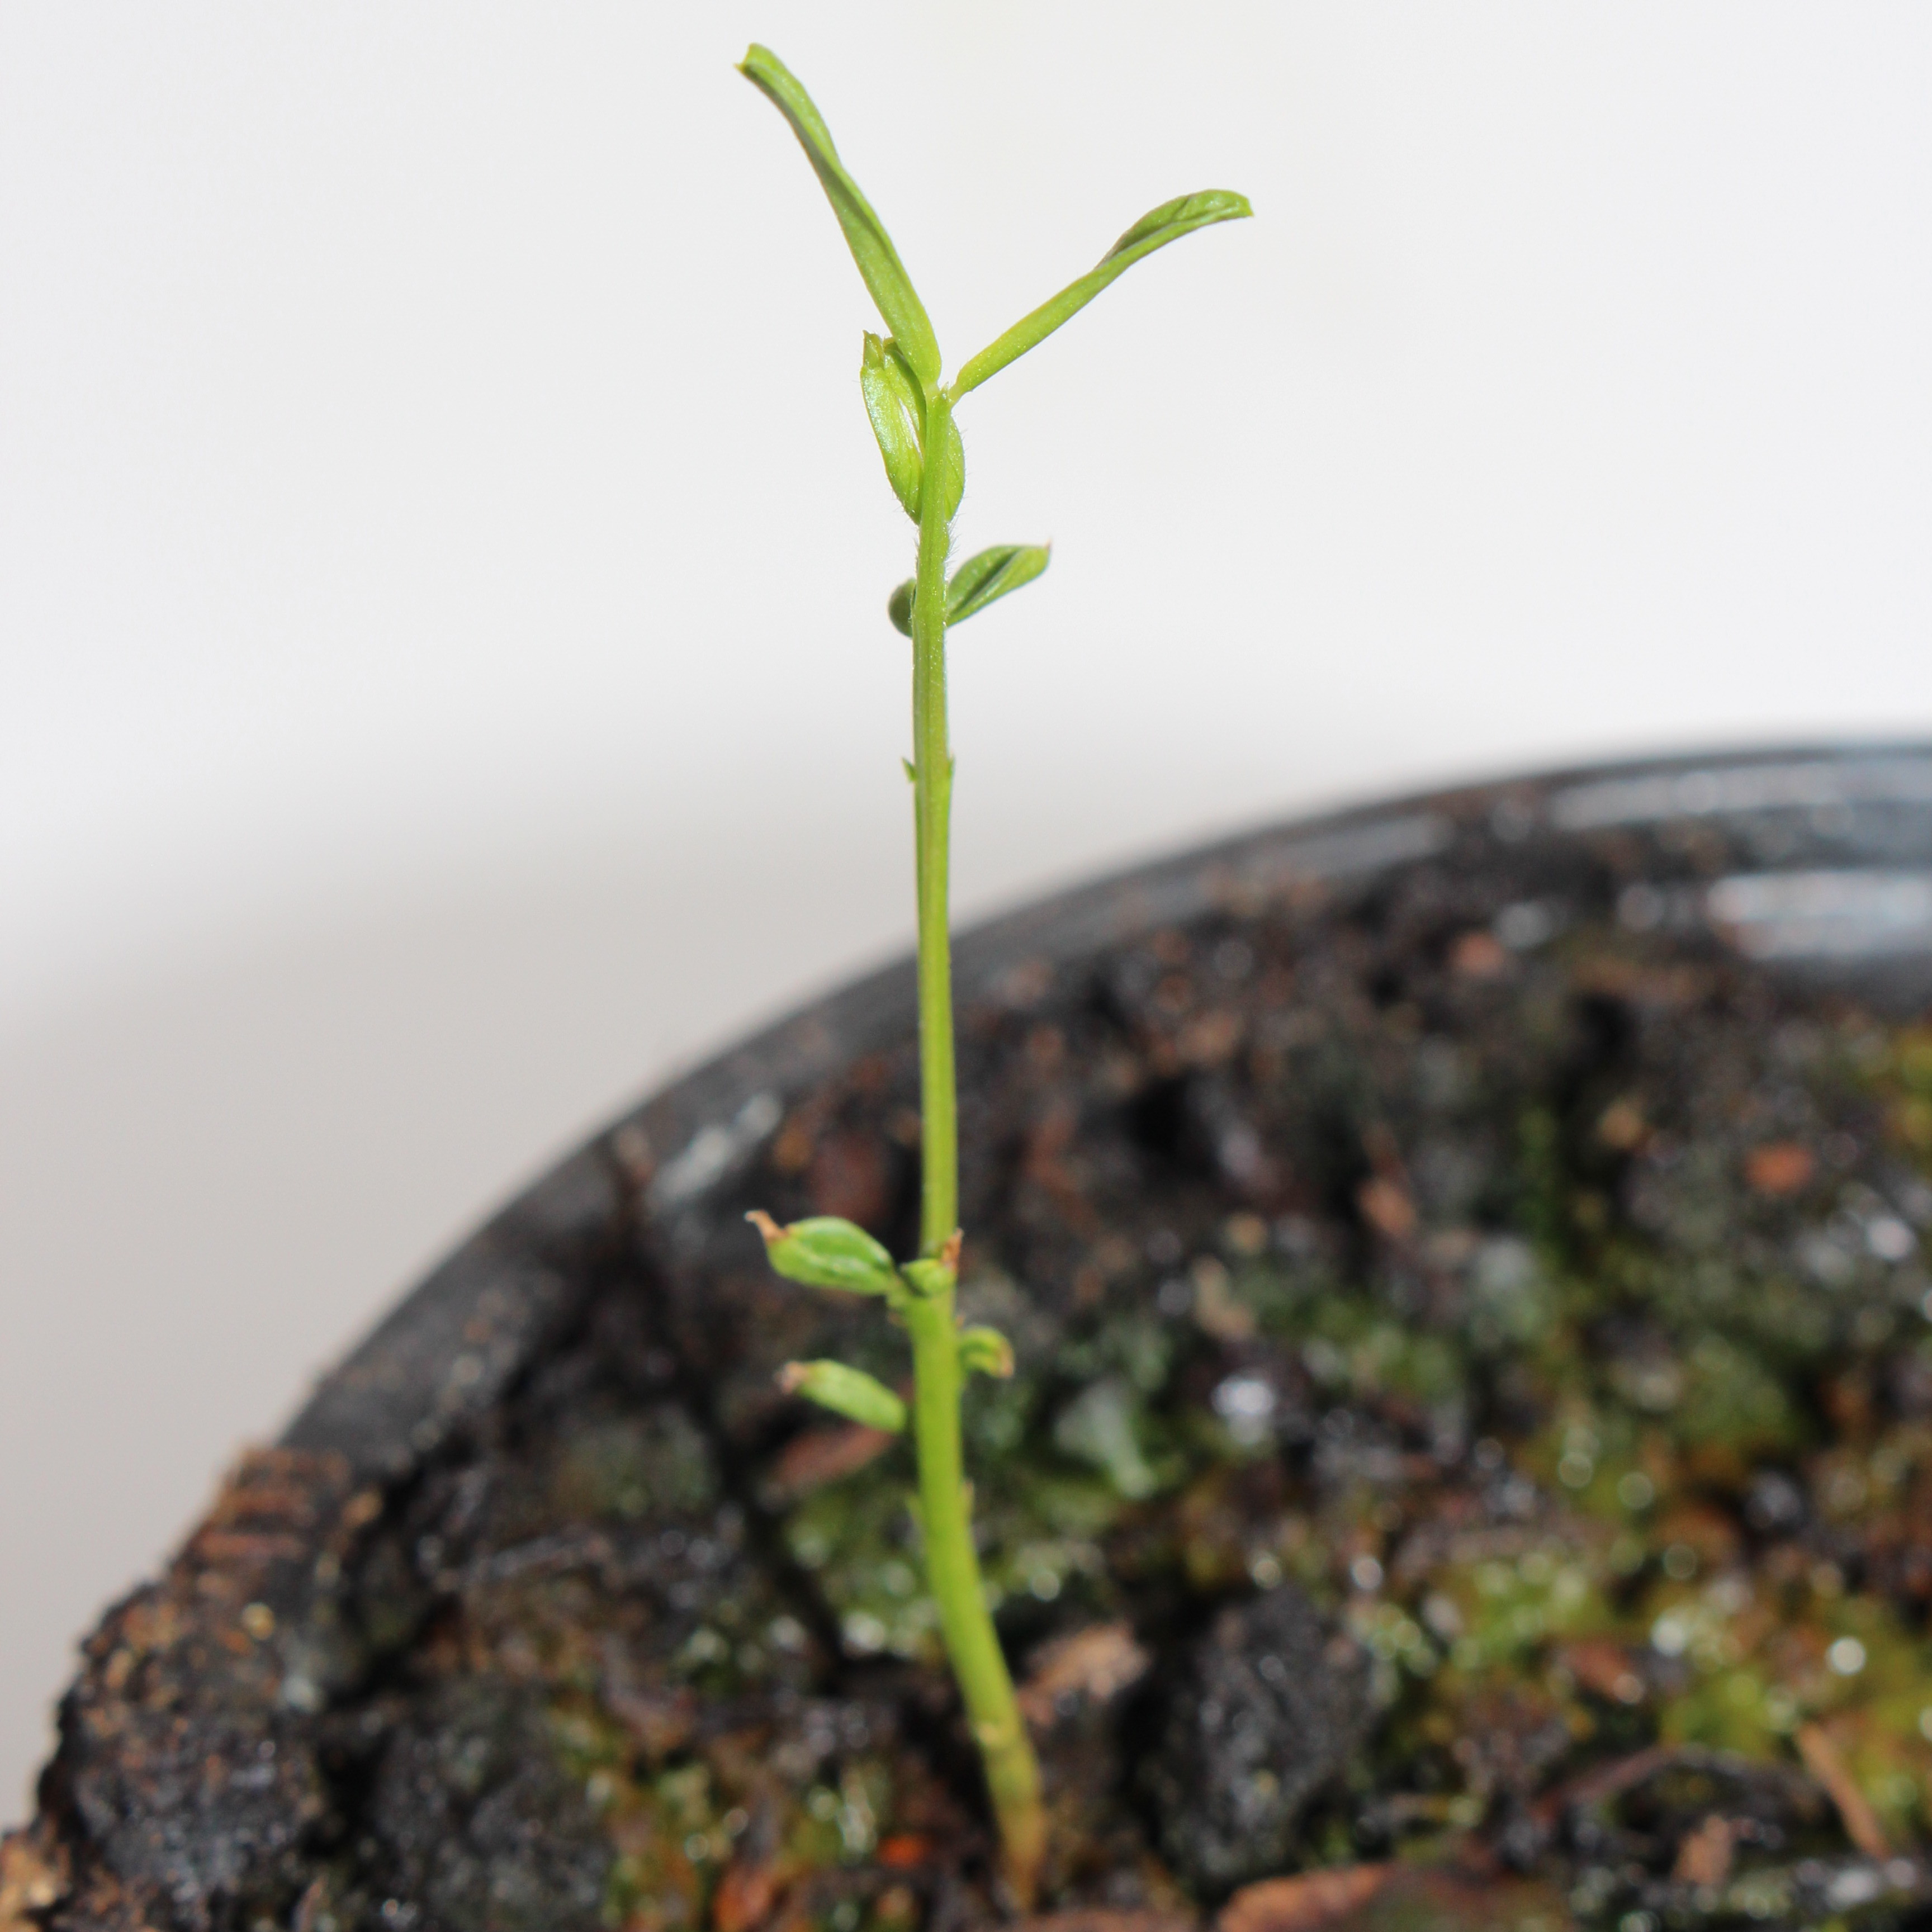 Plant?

Vicia sativa
